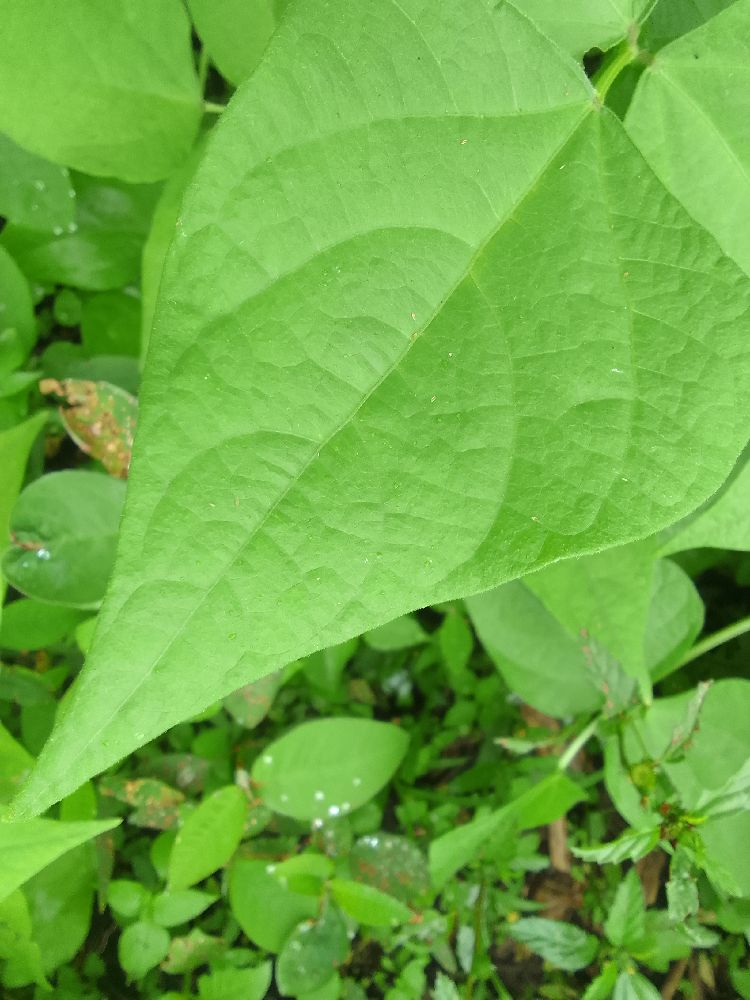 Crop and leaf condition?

common bean, healthy
